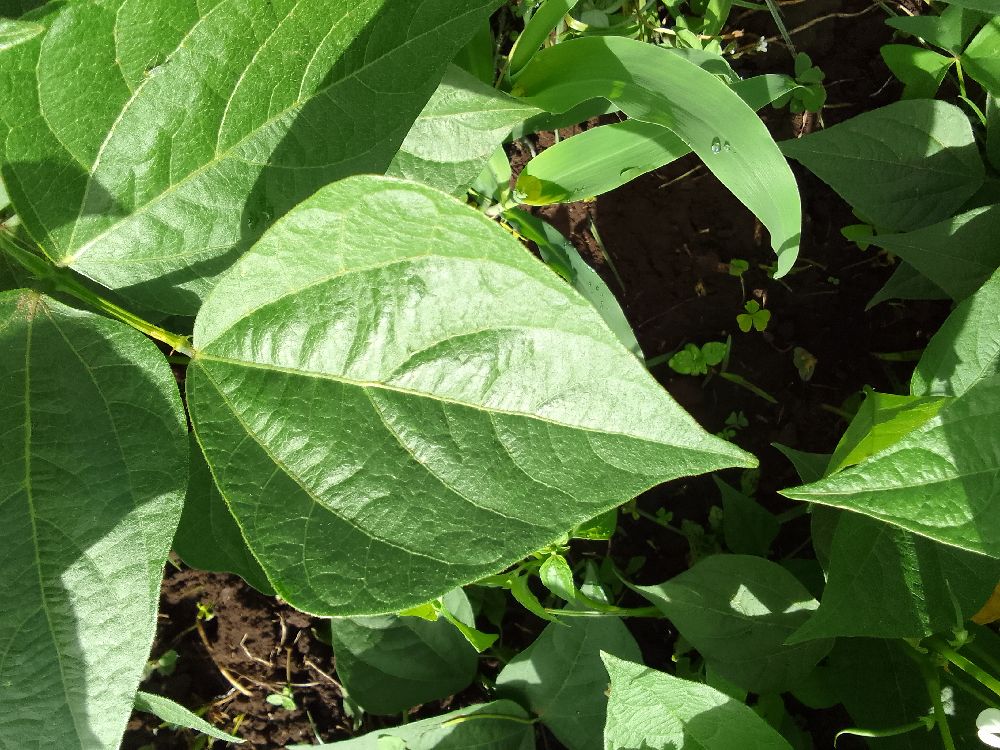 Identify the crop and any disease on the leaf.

common bean, healthy
